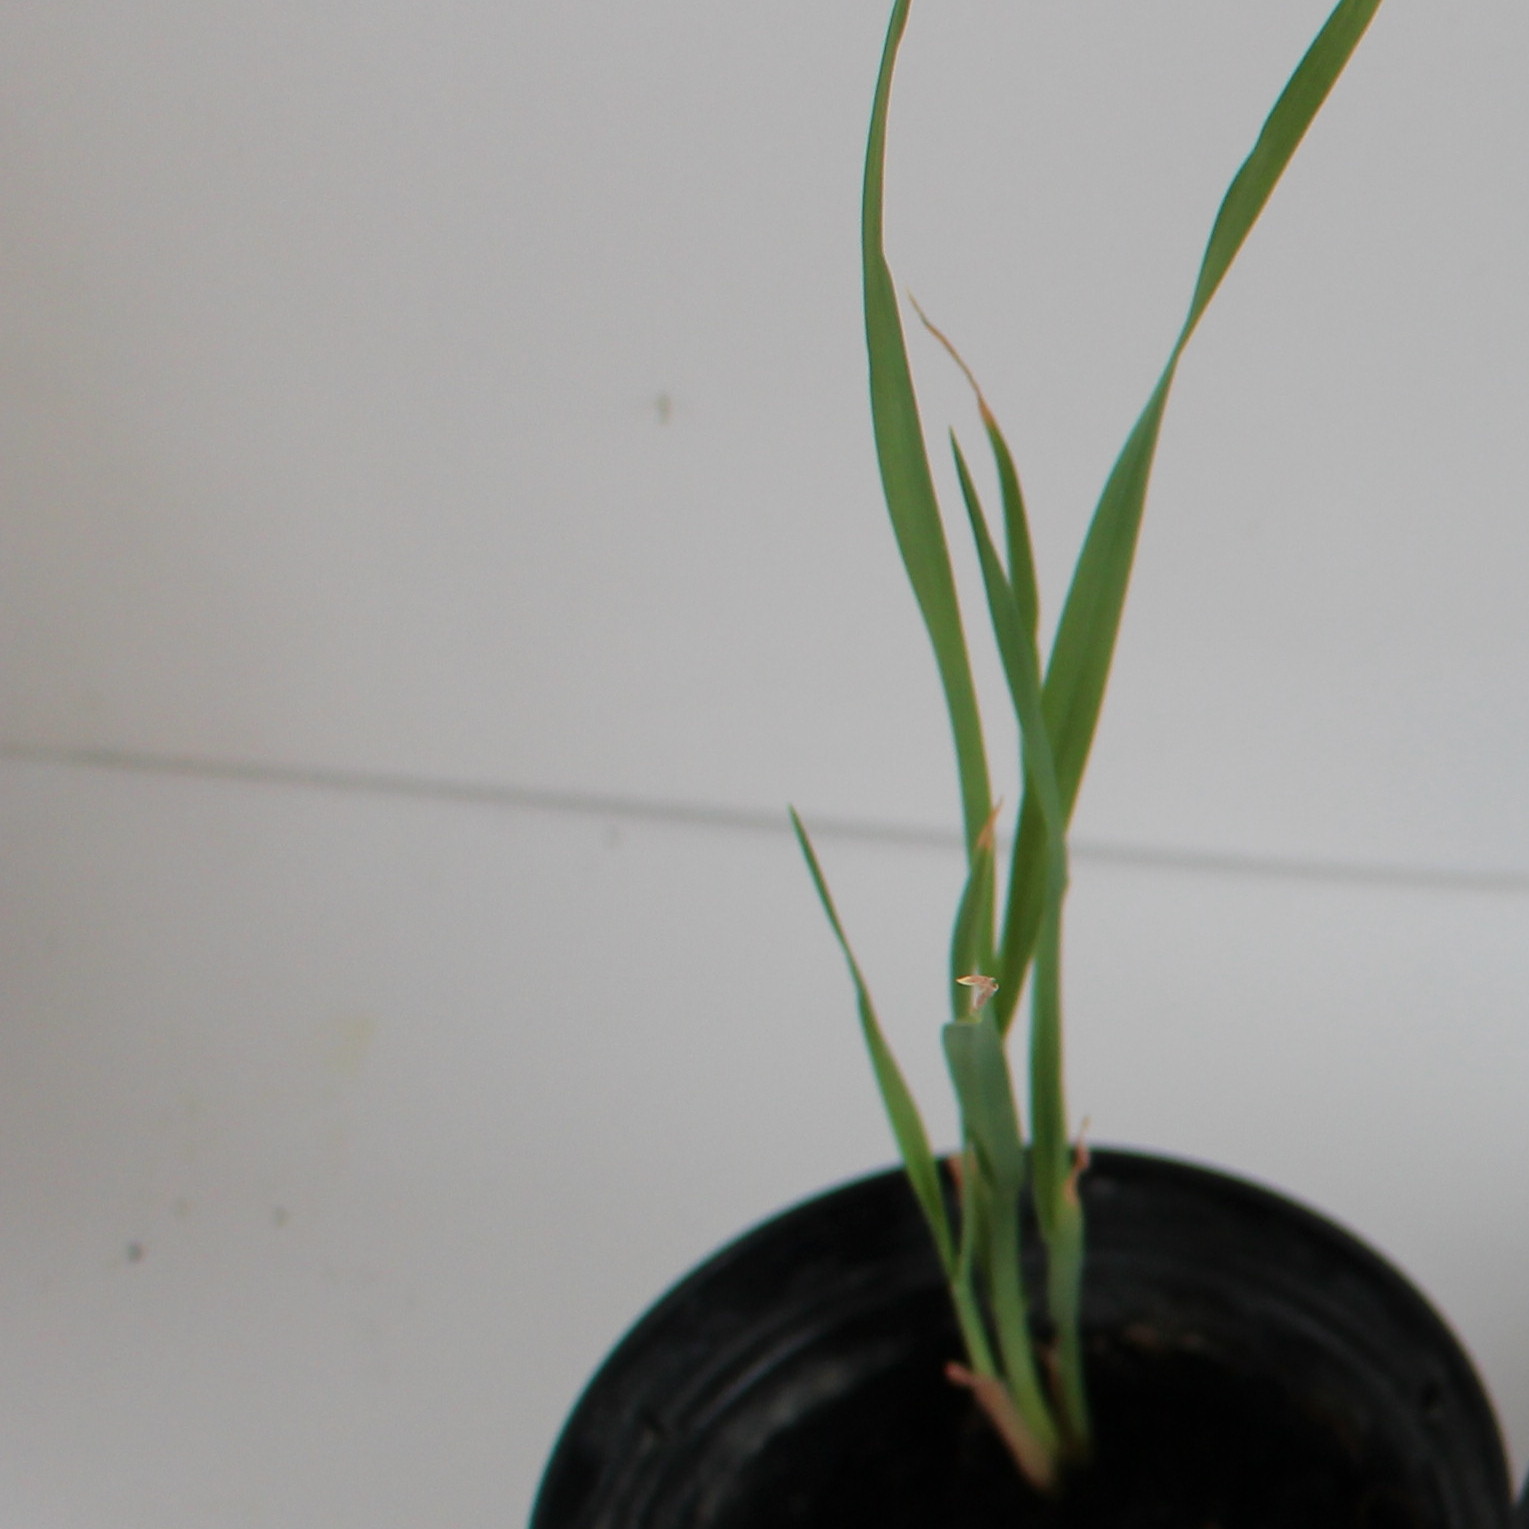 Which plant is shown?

Avena sterilis
